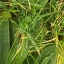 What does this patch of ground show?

structured weed
